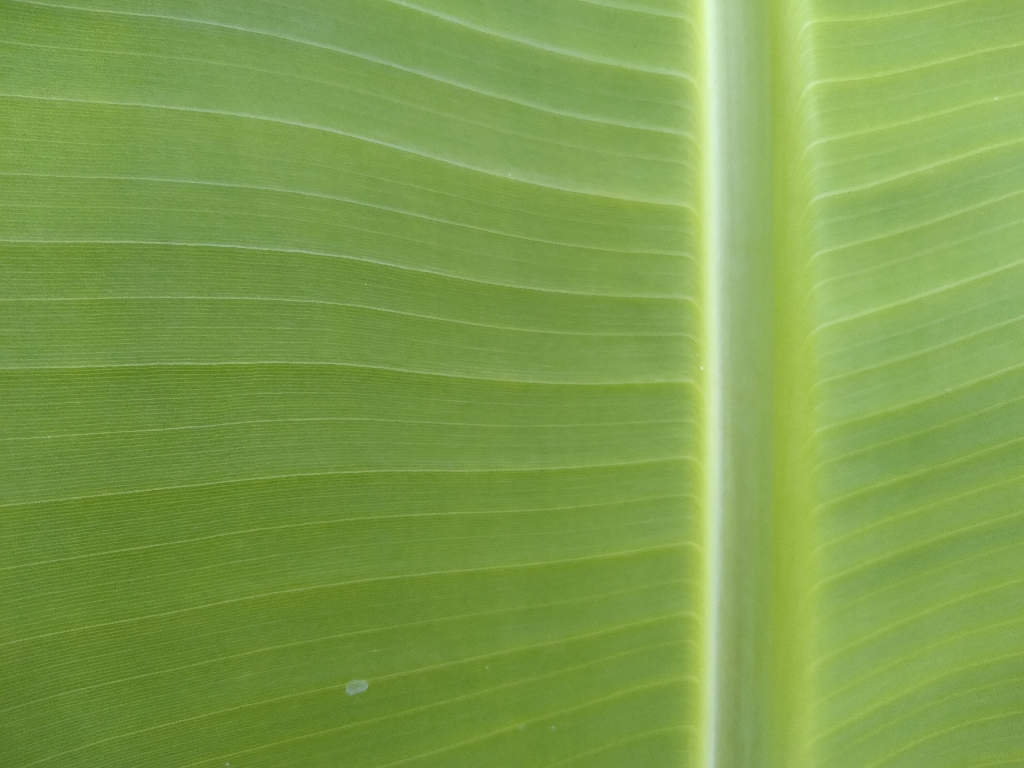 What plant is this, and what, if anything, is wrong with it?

banana, healthy
